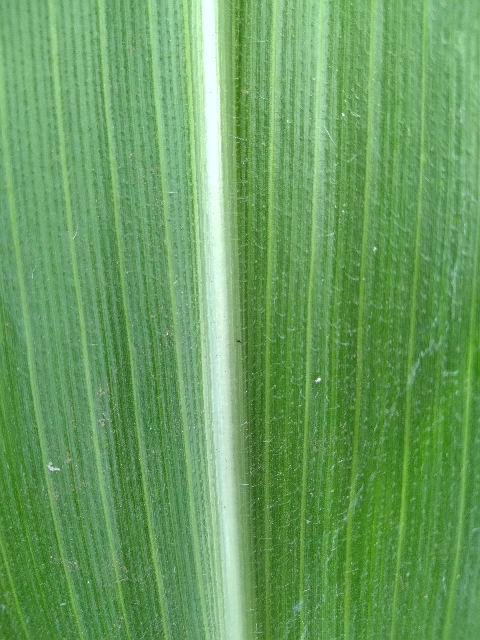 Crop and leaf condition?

maize, healthy
